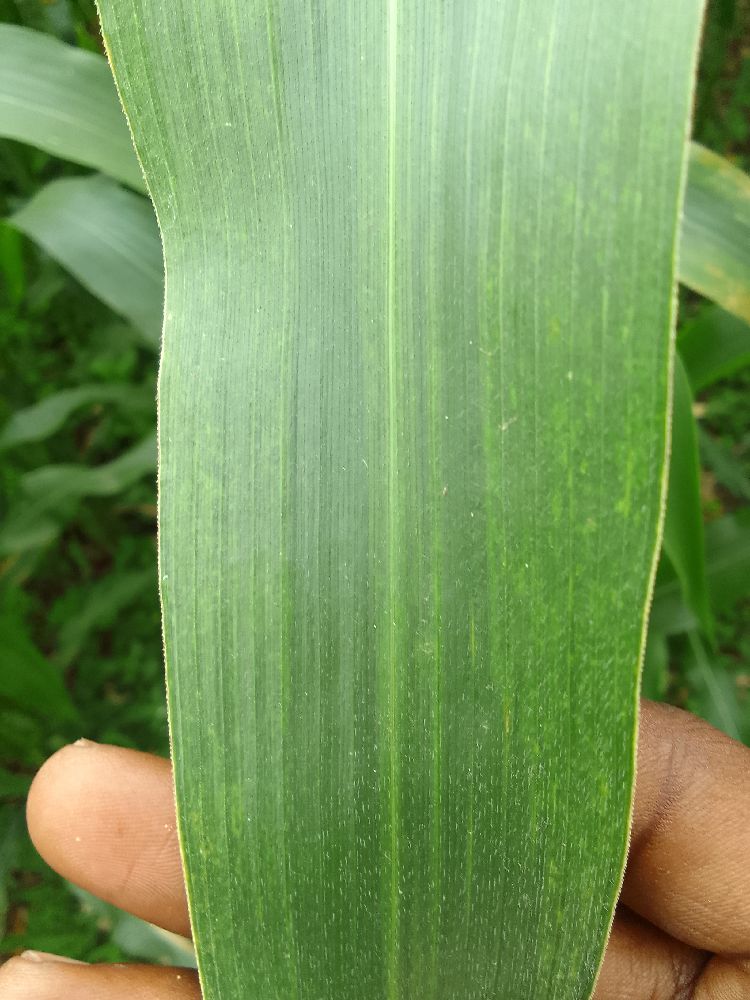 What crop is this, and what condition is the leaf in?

maize, healthy
